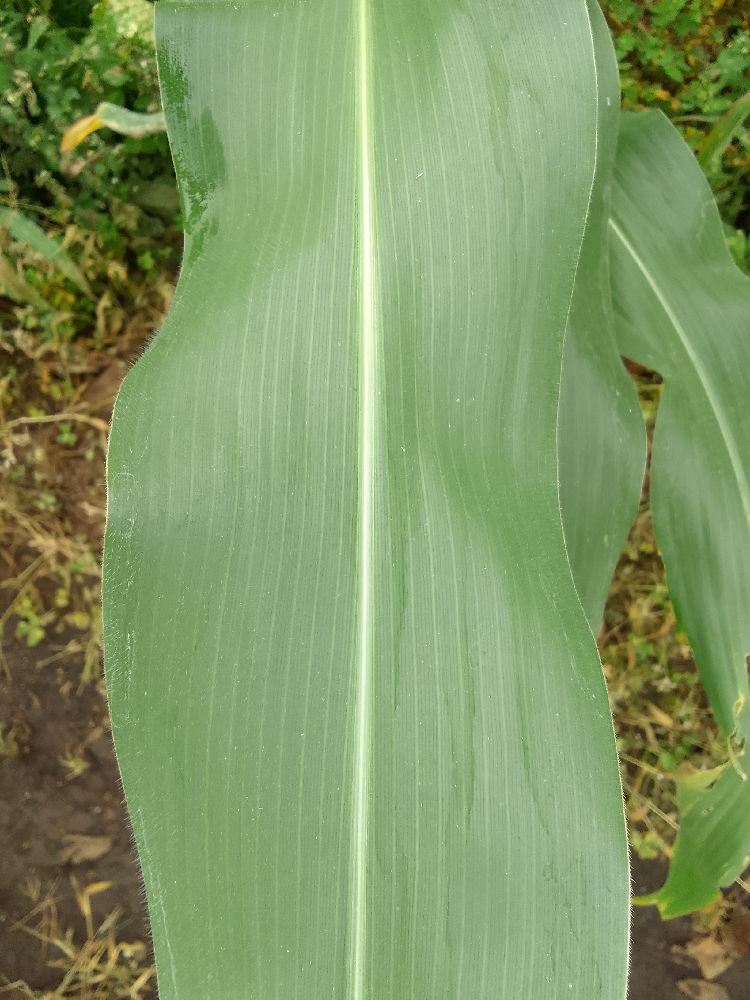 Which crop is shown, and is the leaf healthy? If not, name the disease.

maize, healthy
